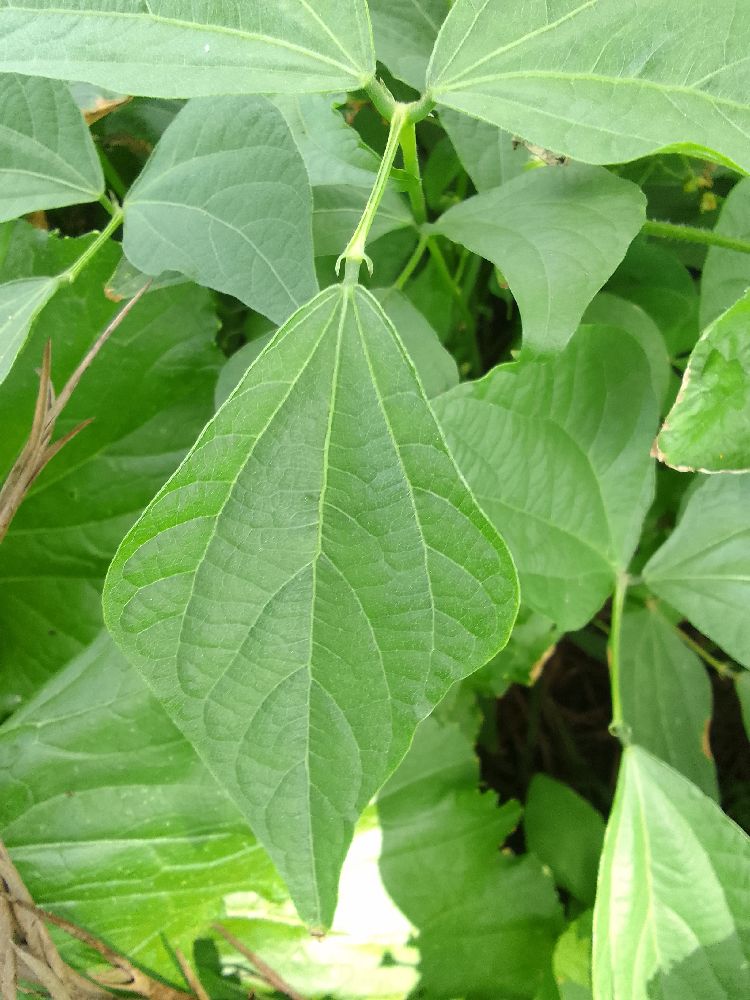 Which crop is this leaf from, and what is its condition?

common bean, healthy
